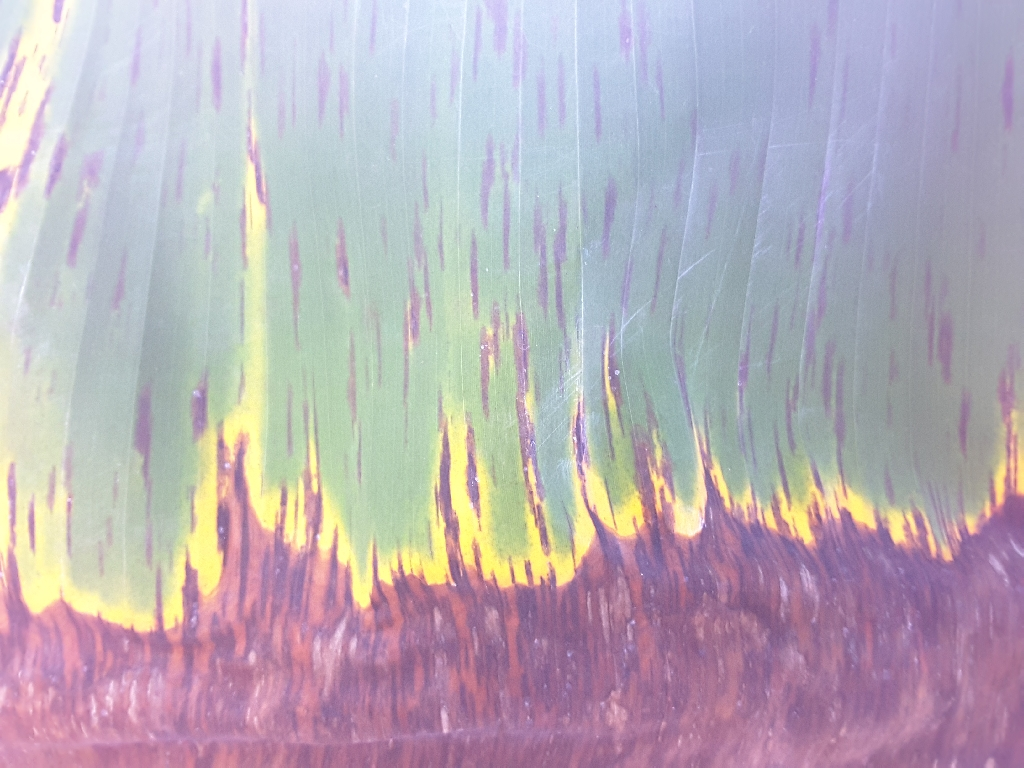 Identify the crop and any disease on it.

banana, black sigatoka
